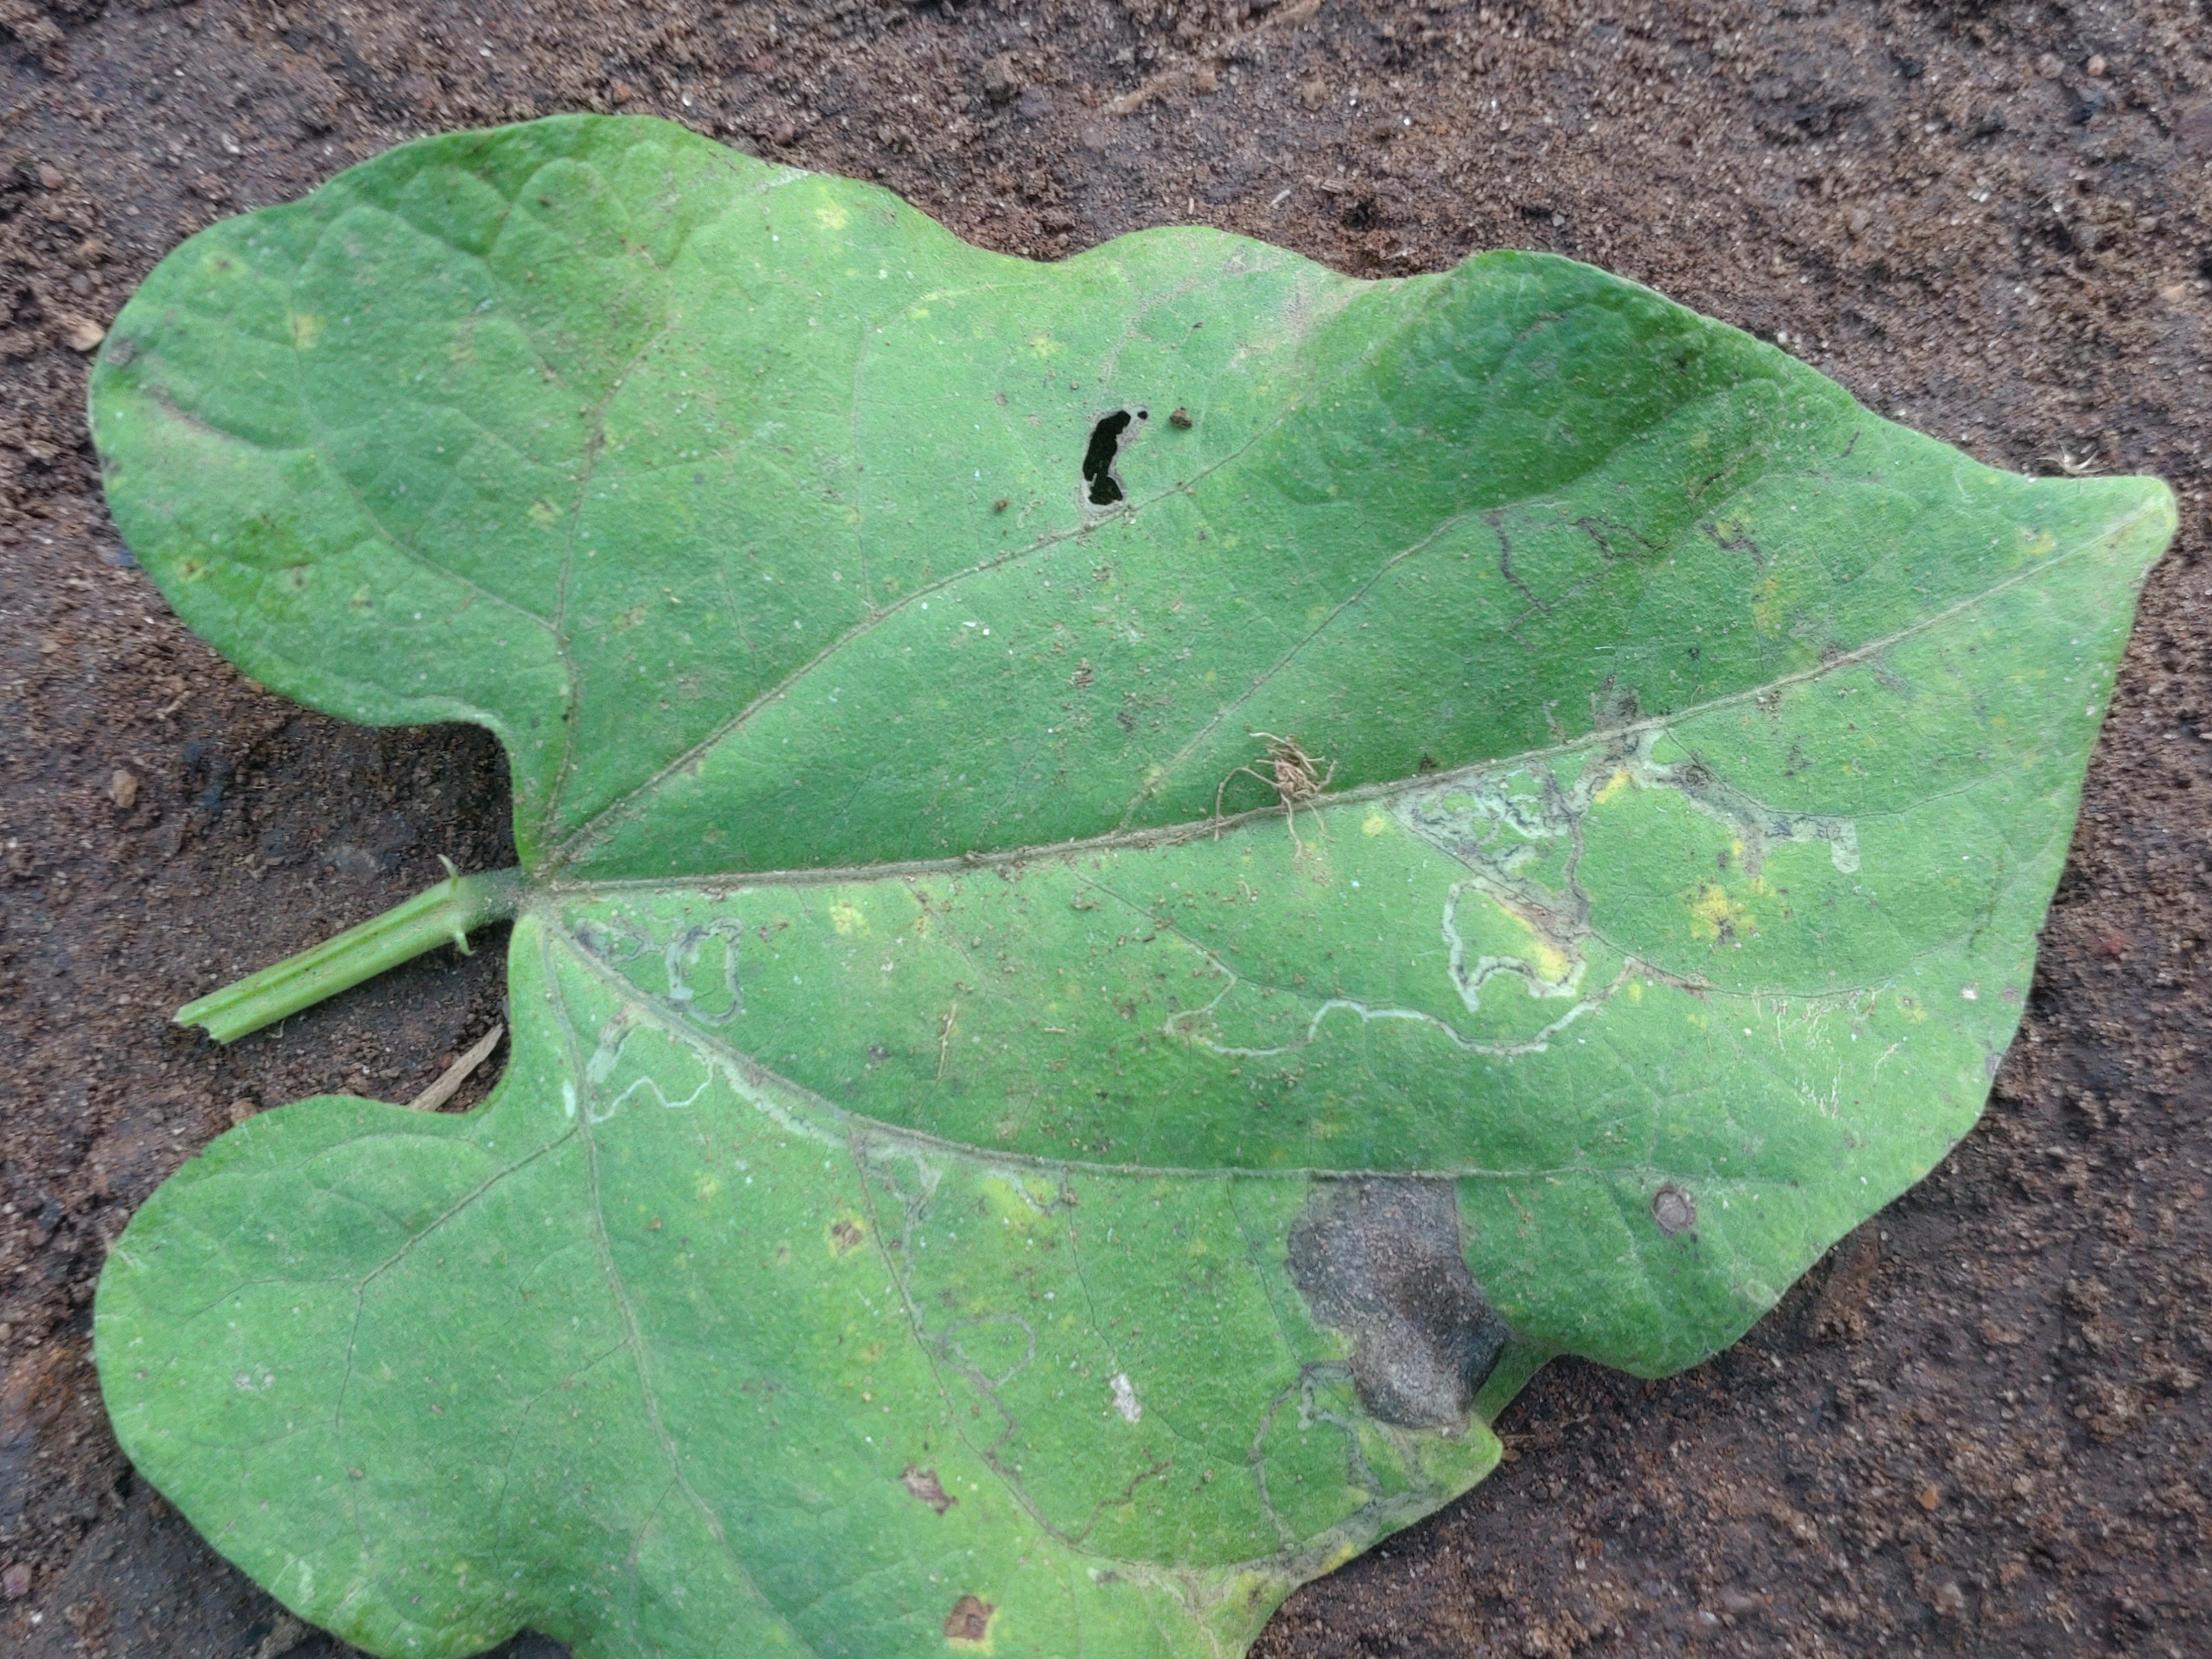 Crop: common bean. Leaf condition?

anthracnose
